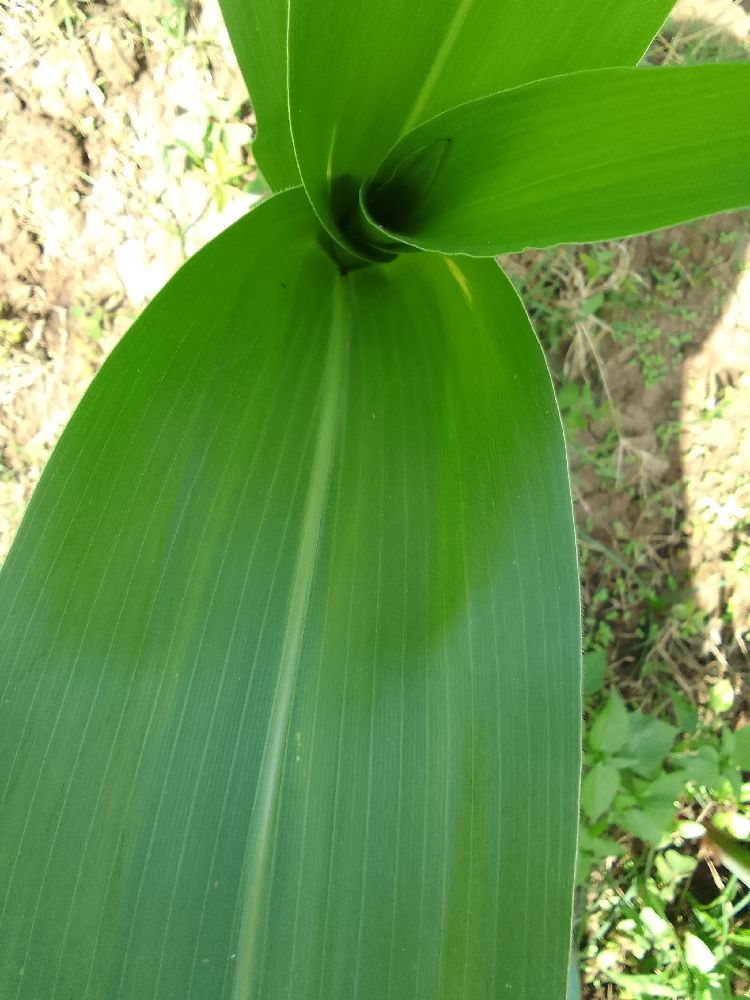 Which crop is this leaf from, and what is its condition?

maize, healthy
